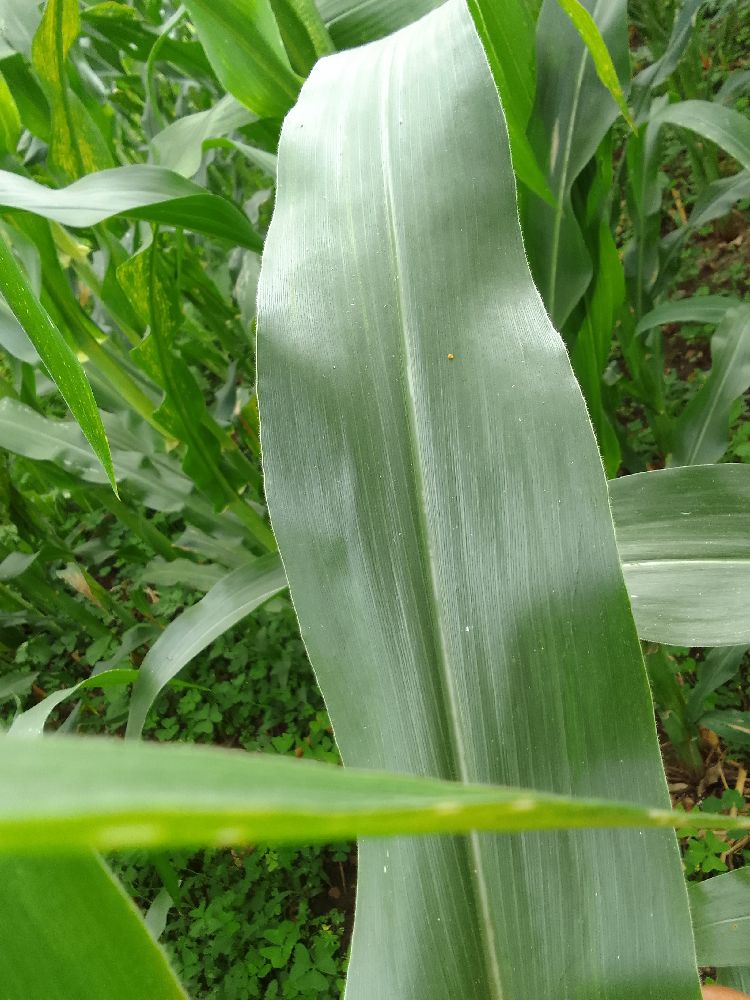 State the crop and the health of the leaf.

maize, healthy
